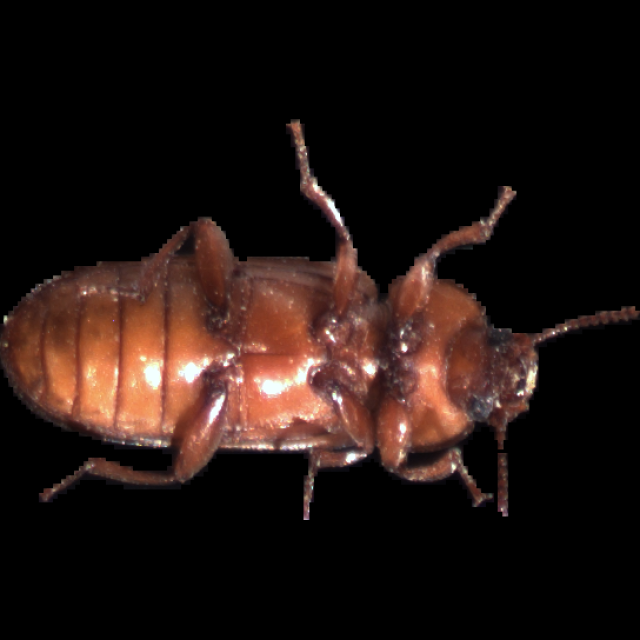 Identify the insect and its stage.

mealworm beetle
